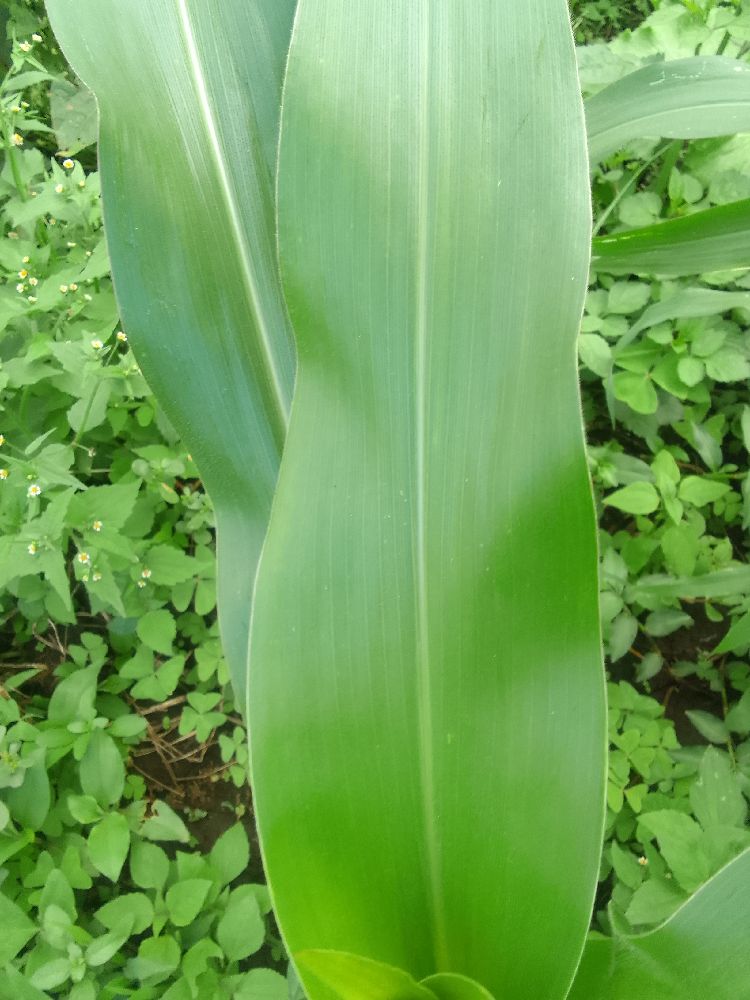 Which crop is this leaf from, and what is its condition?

maize, healthy
